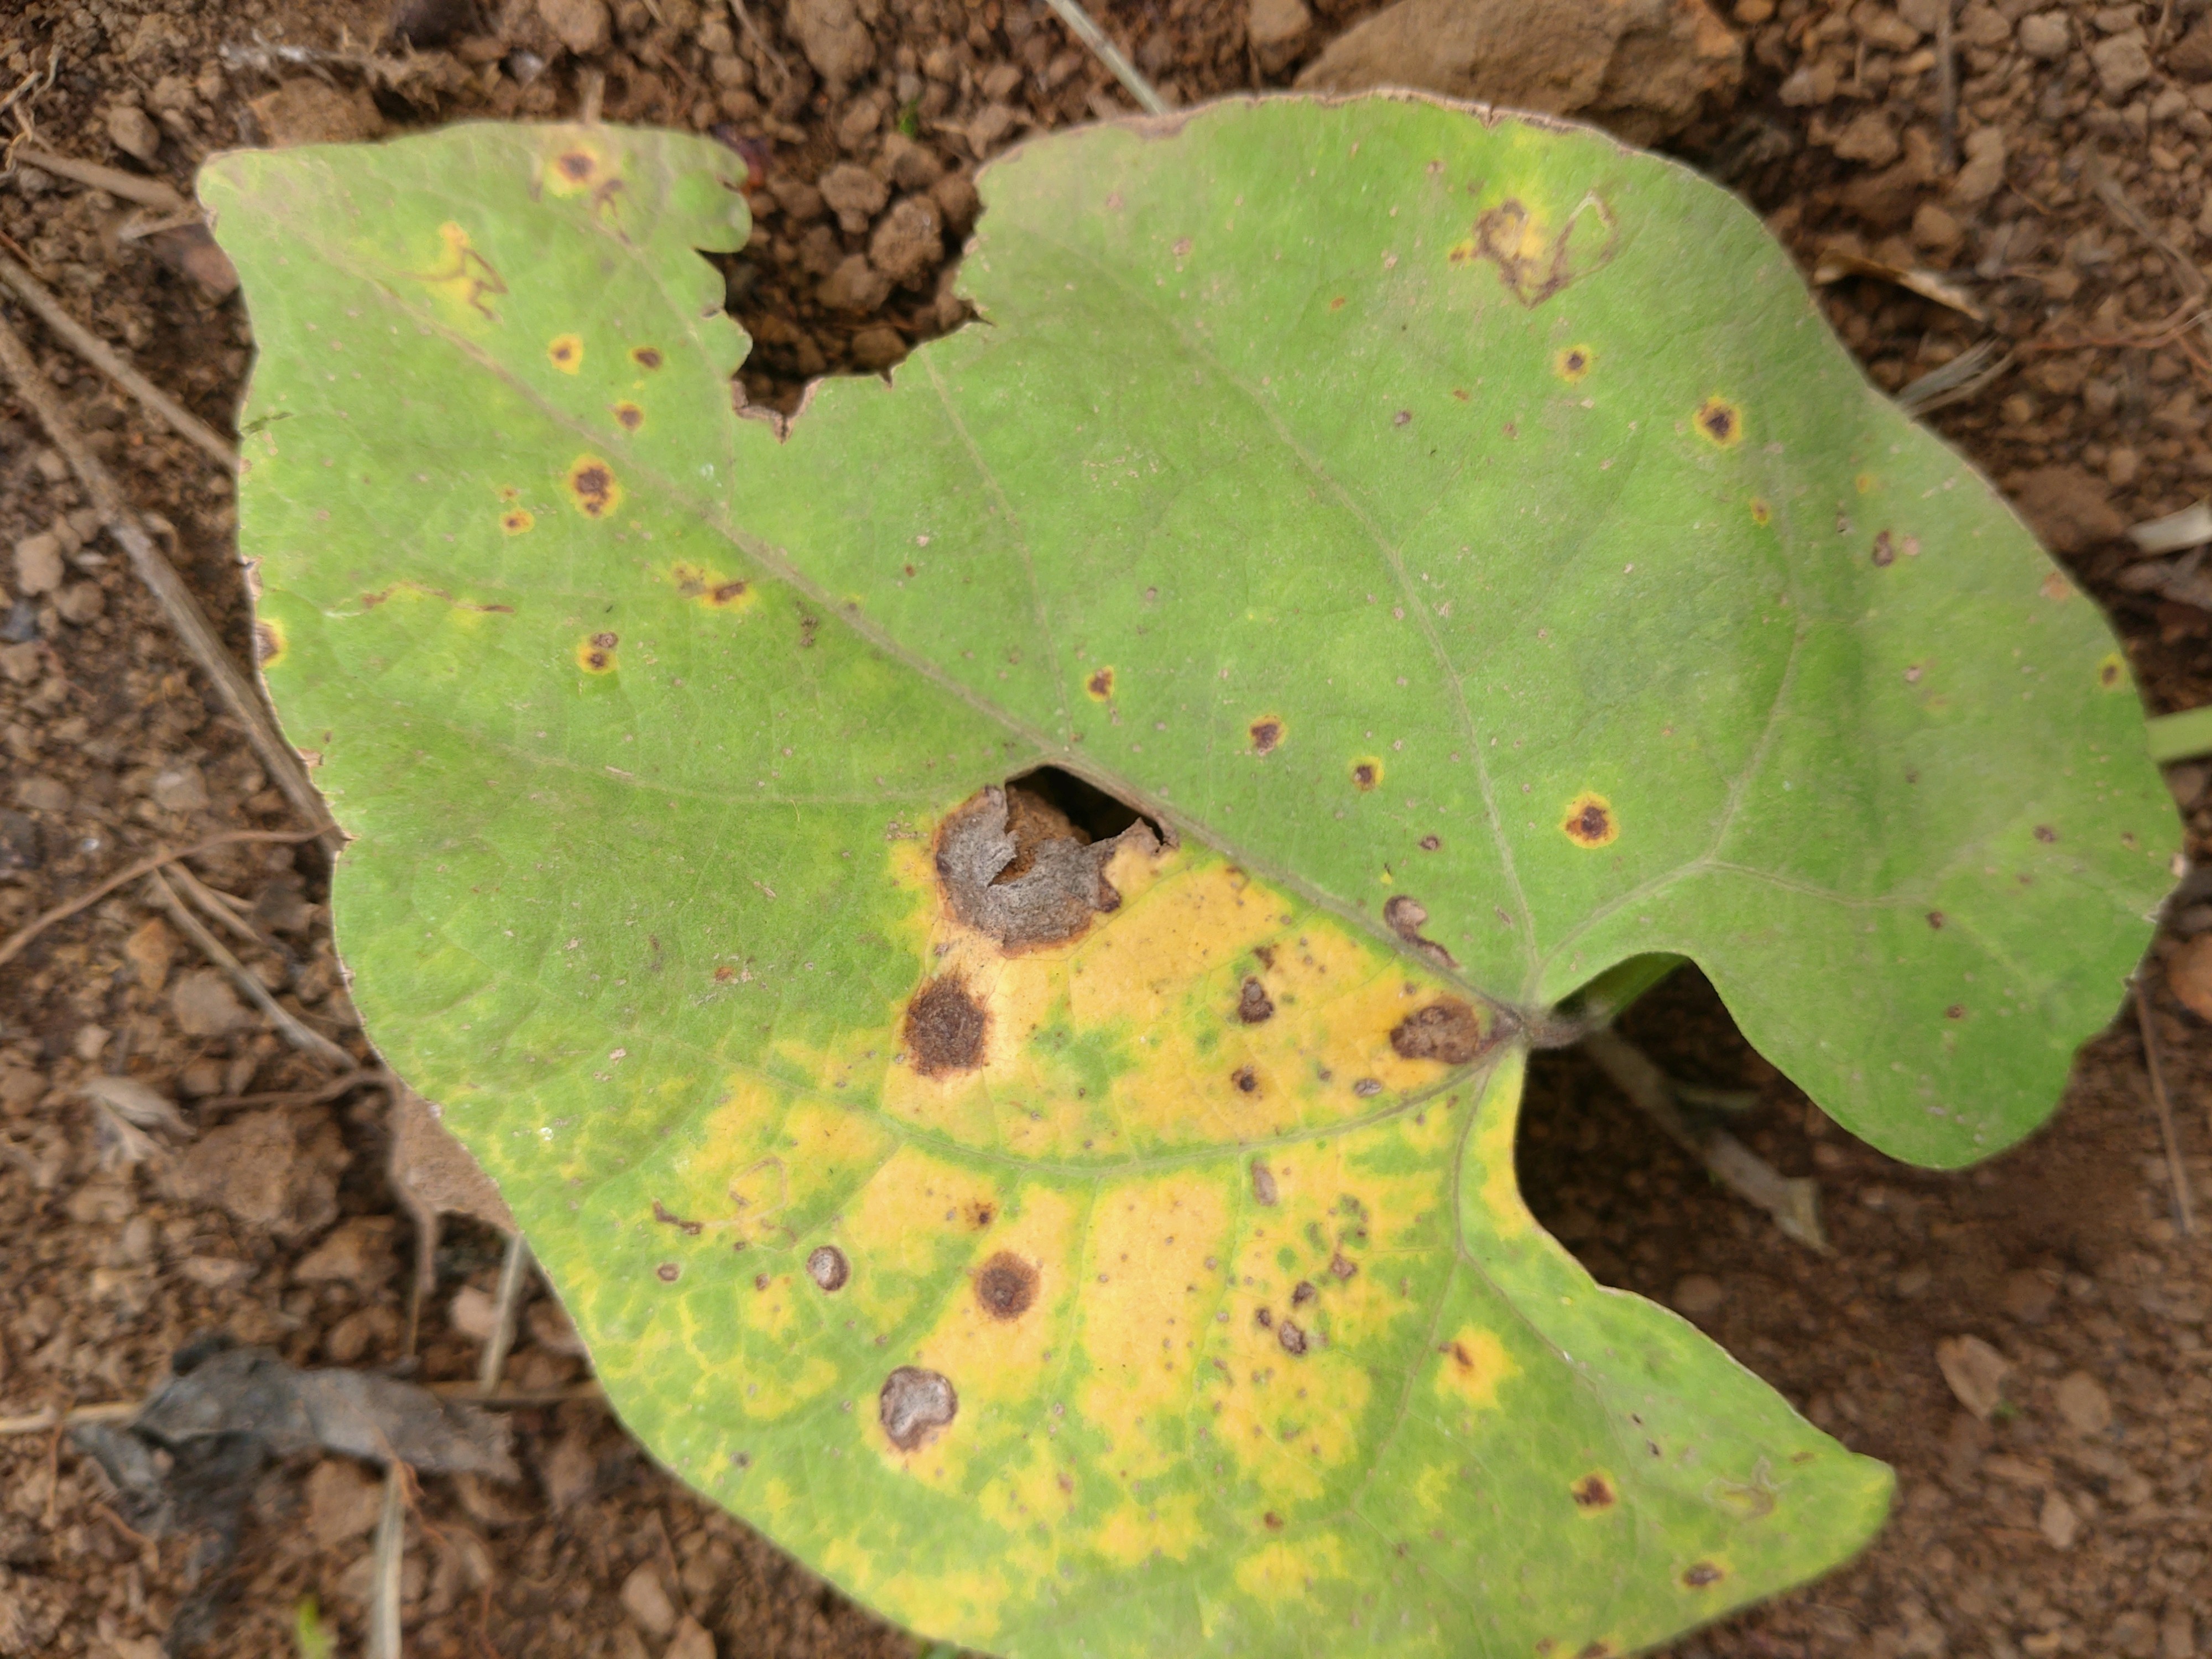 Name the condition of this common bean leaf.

rust
